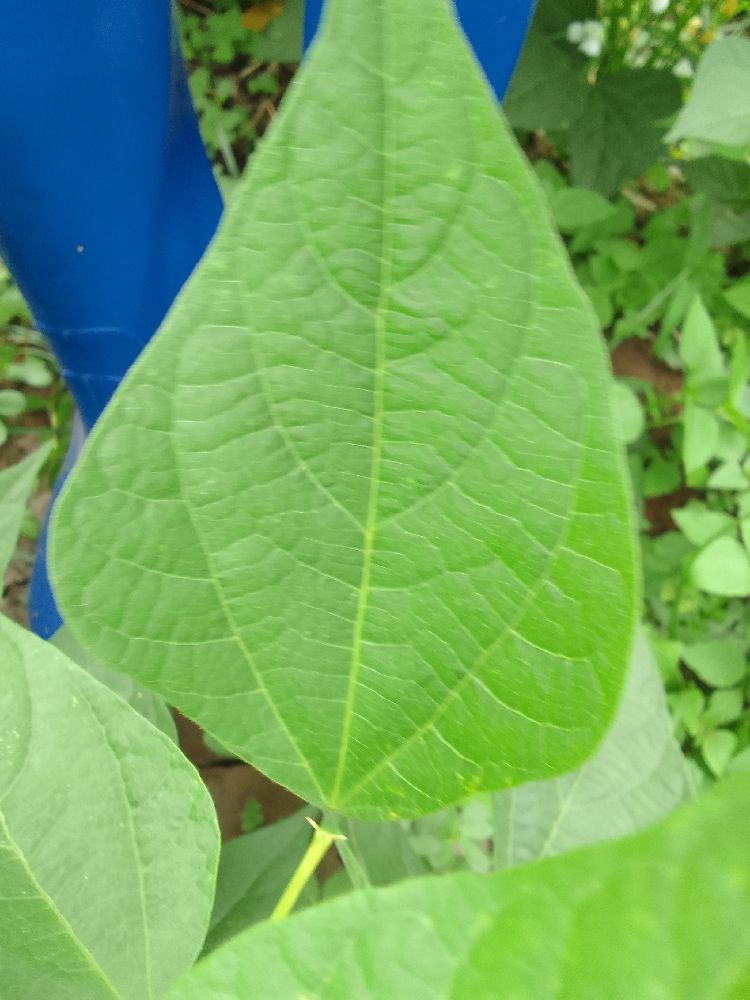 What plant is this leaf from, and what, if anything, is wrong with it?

common bean, healthy
